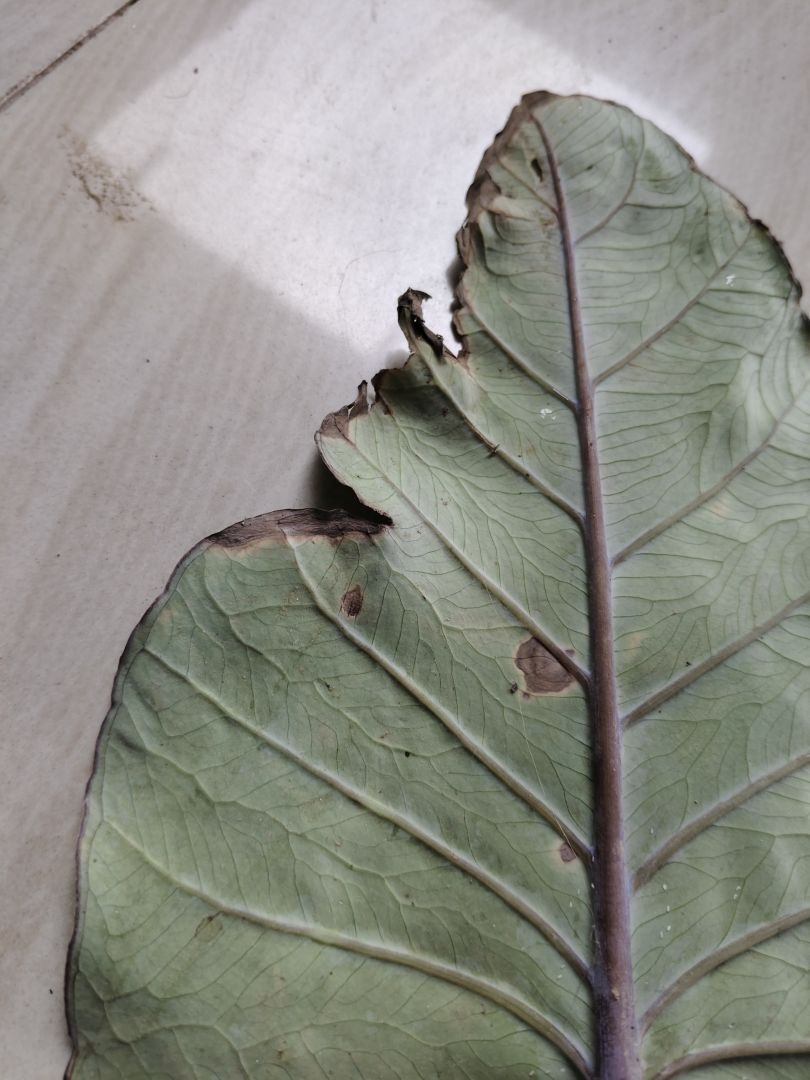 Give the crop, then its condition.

taro, leaf blight
